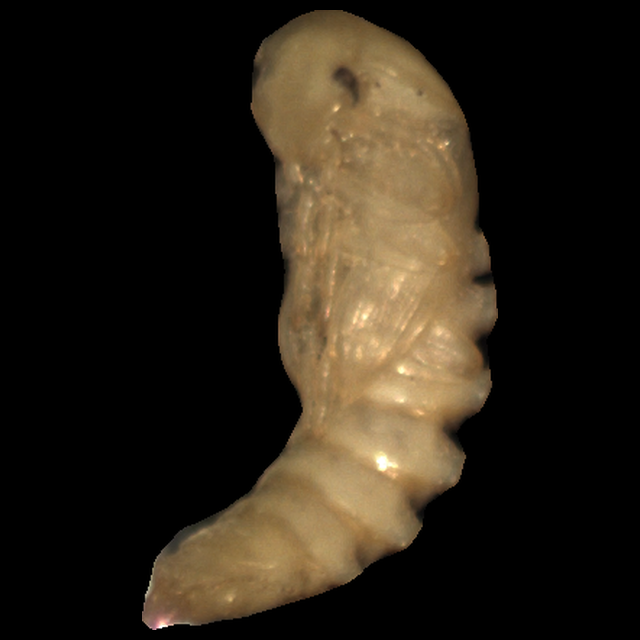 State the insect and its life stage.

mealworm pupa
